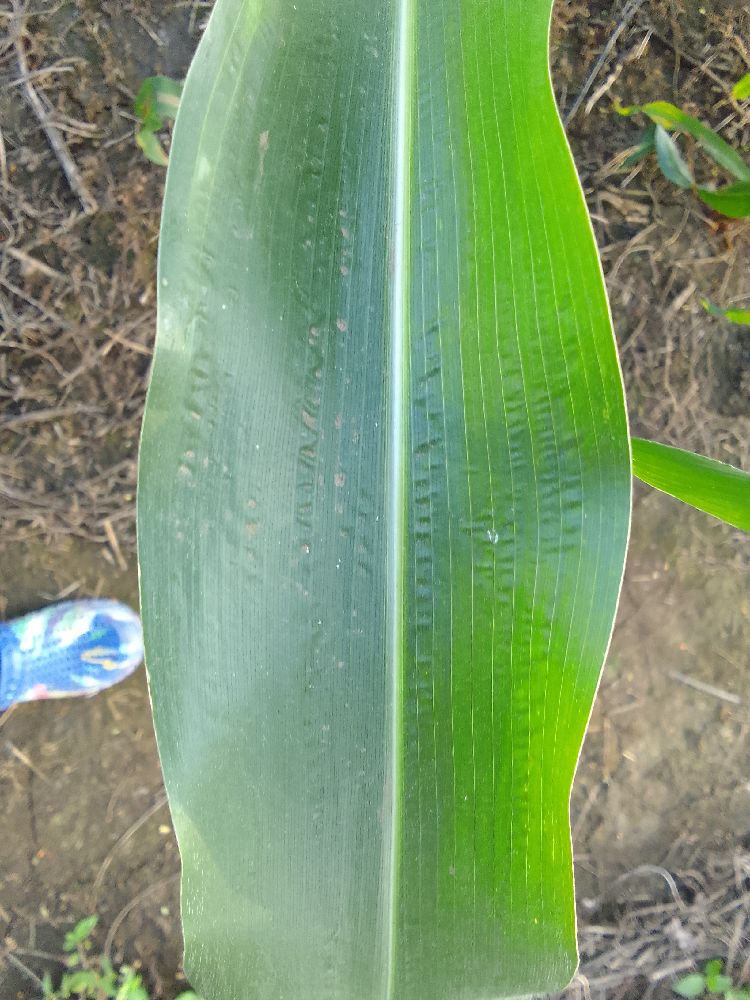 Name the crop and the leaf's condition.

maize, healthy
